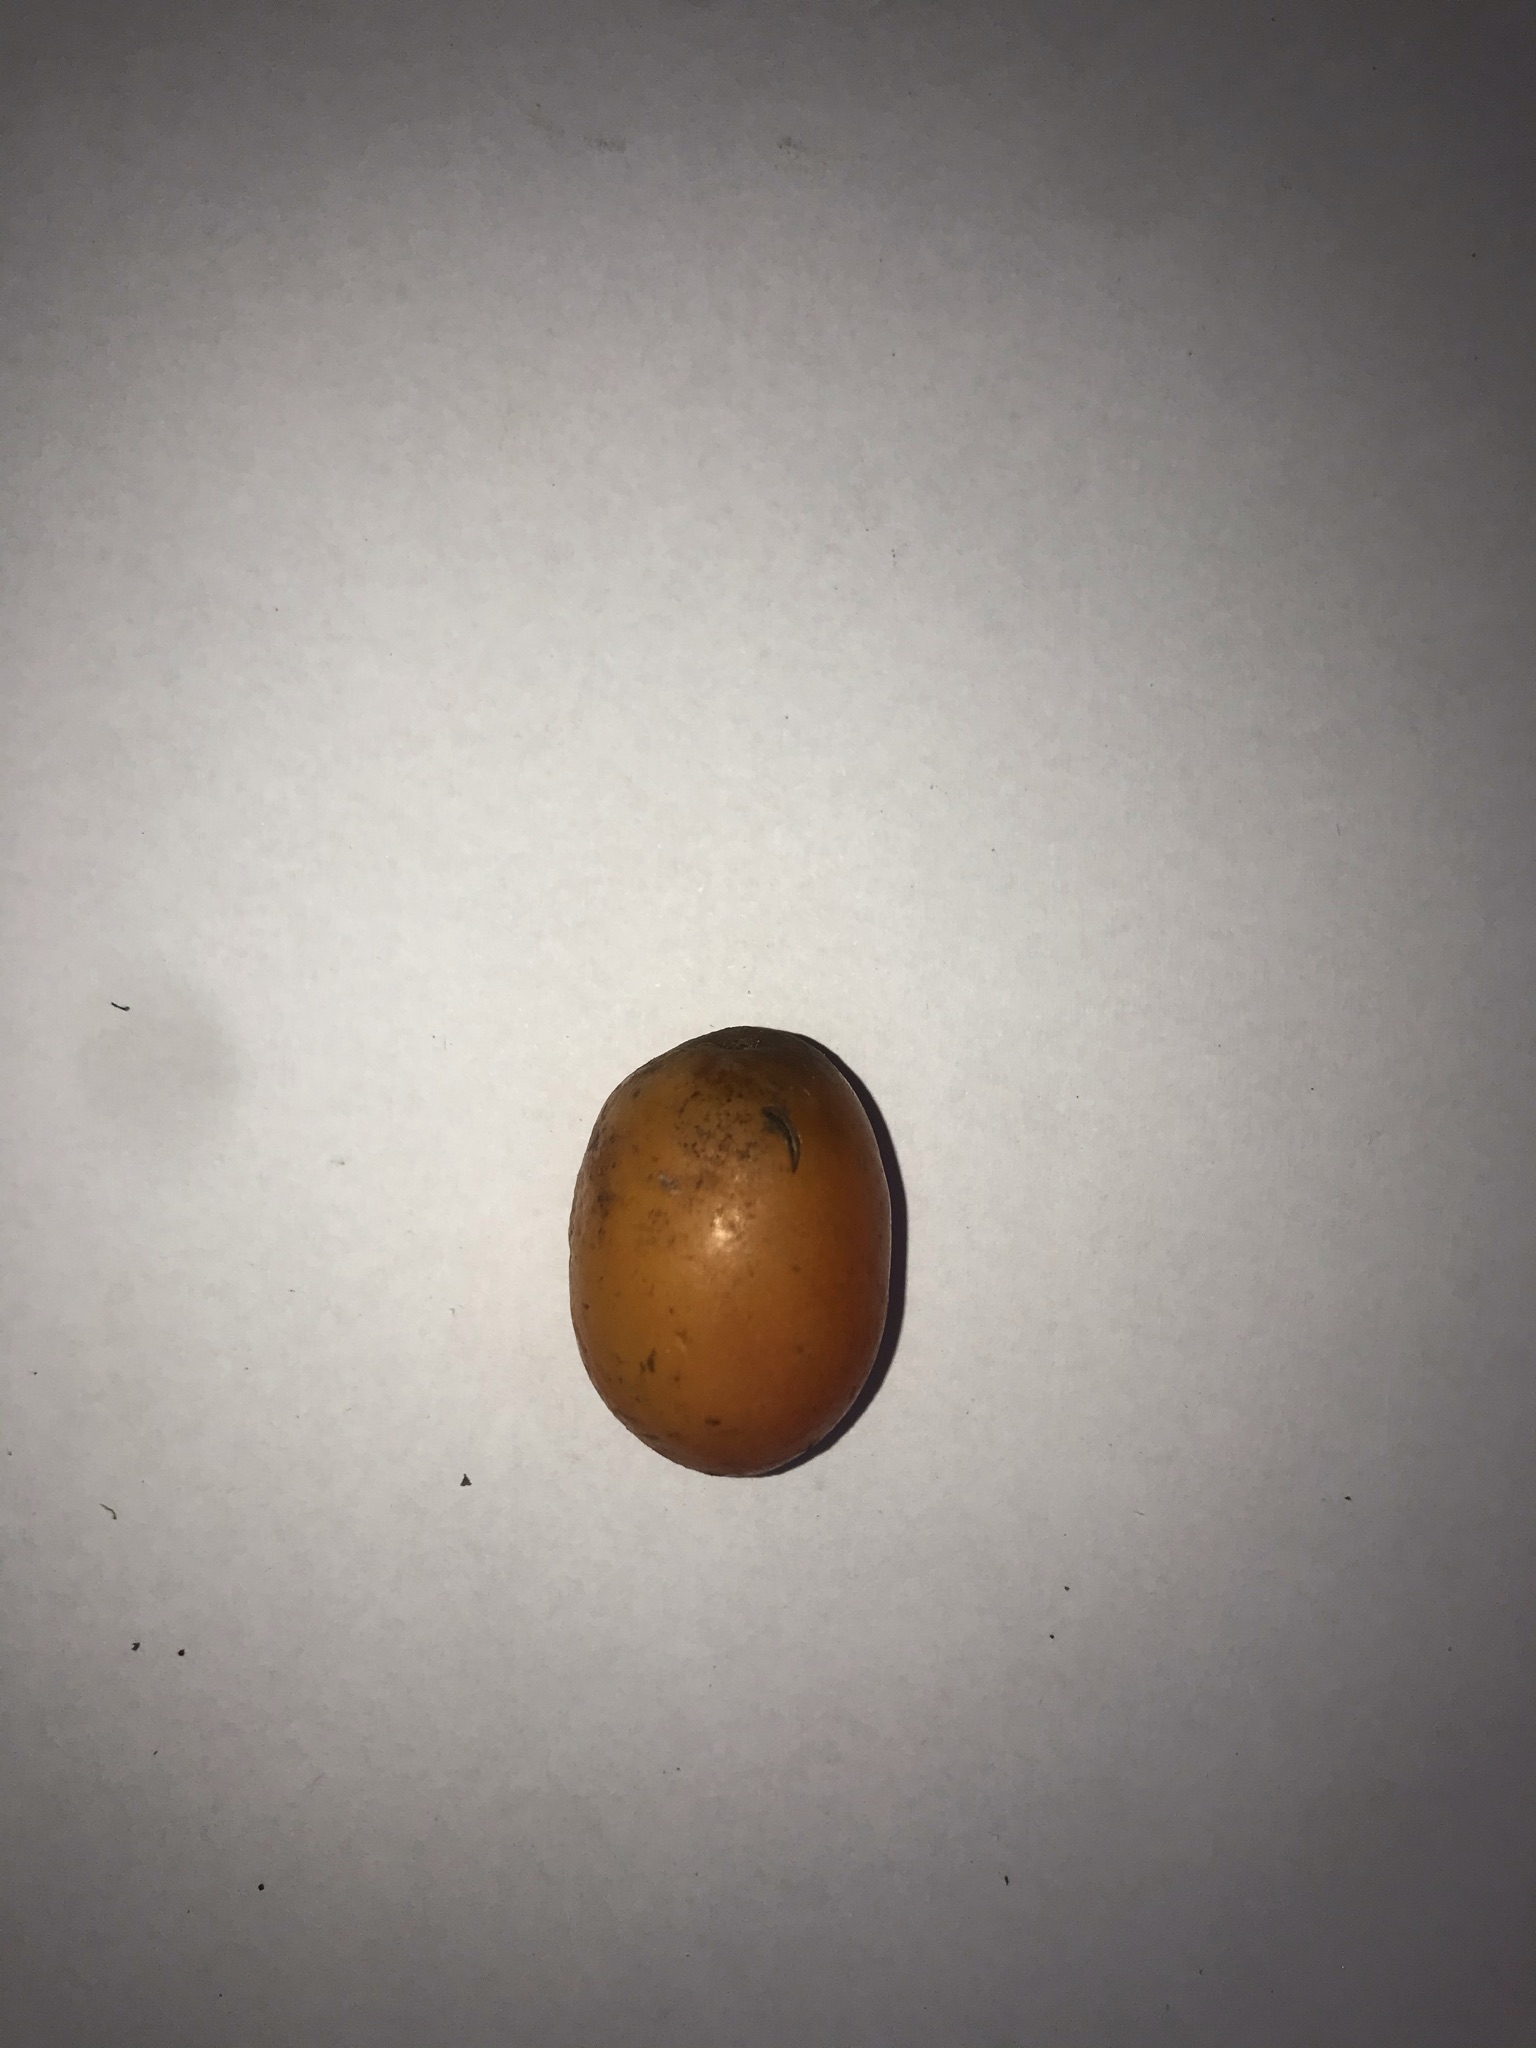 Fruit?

siriguela
